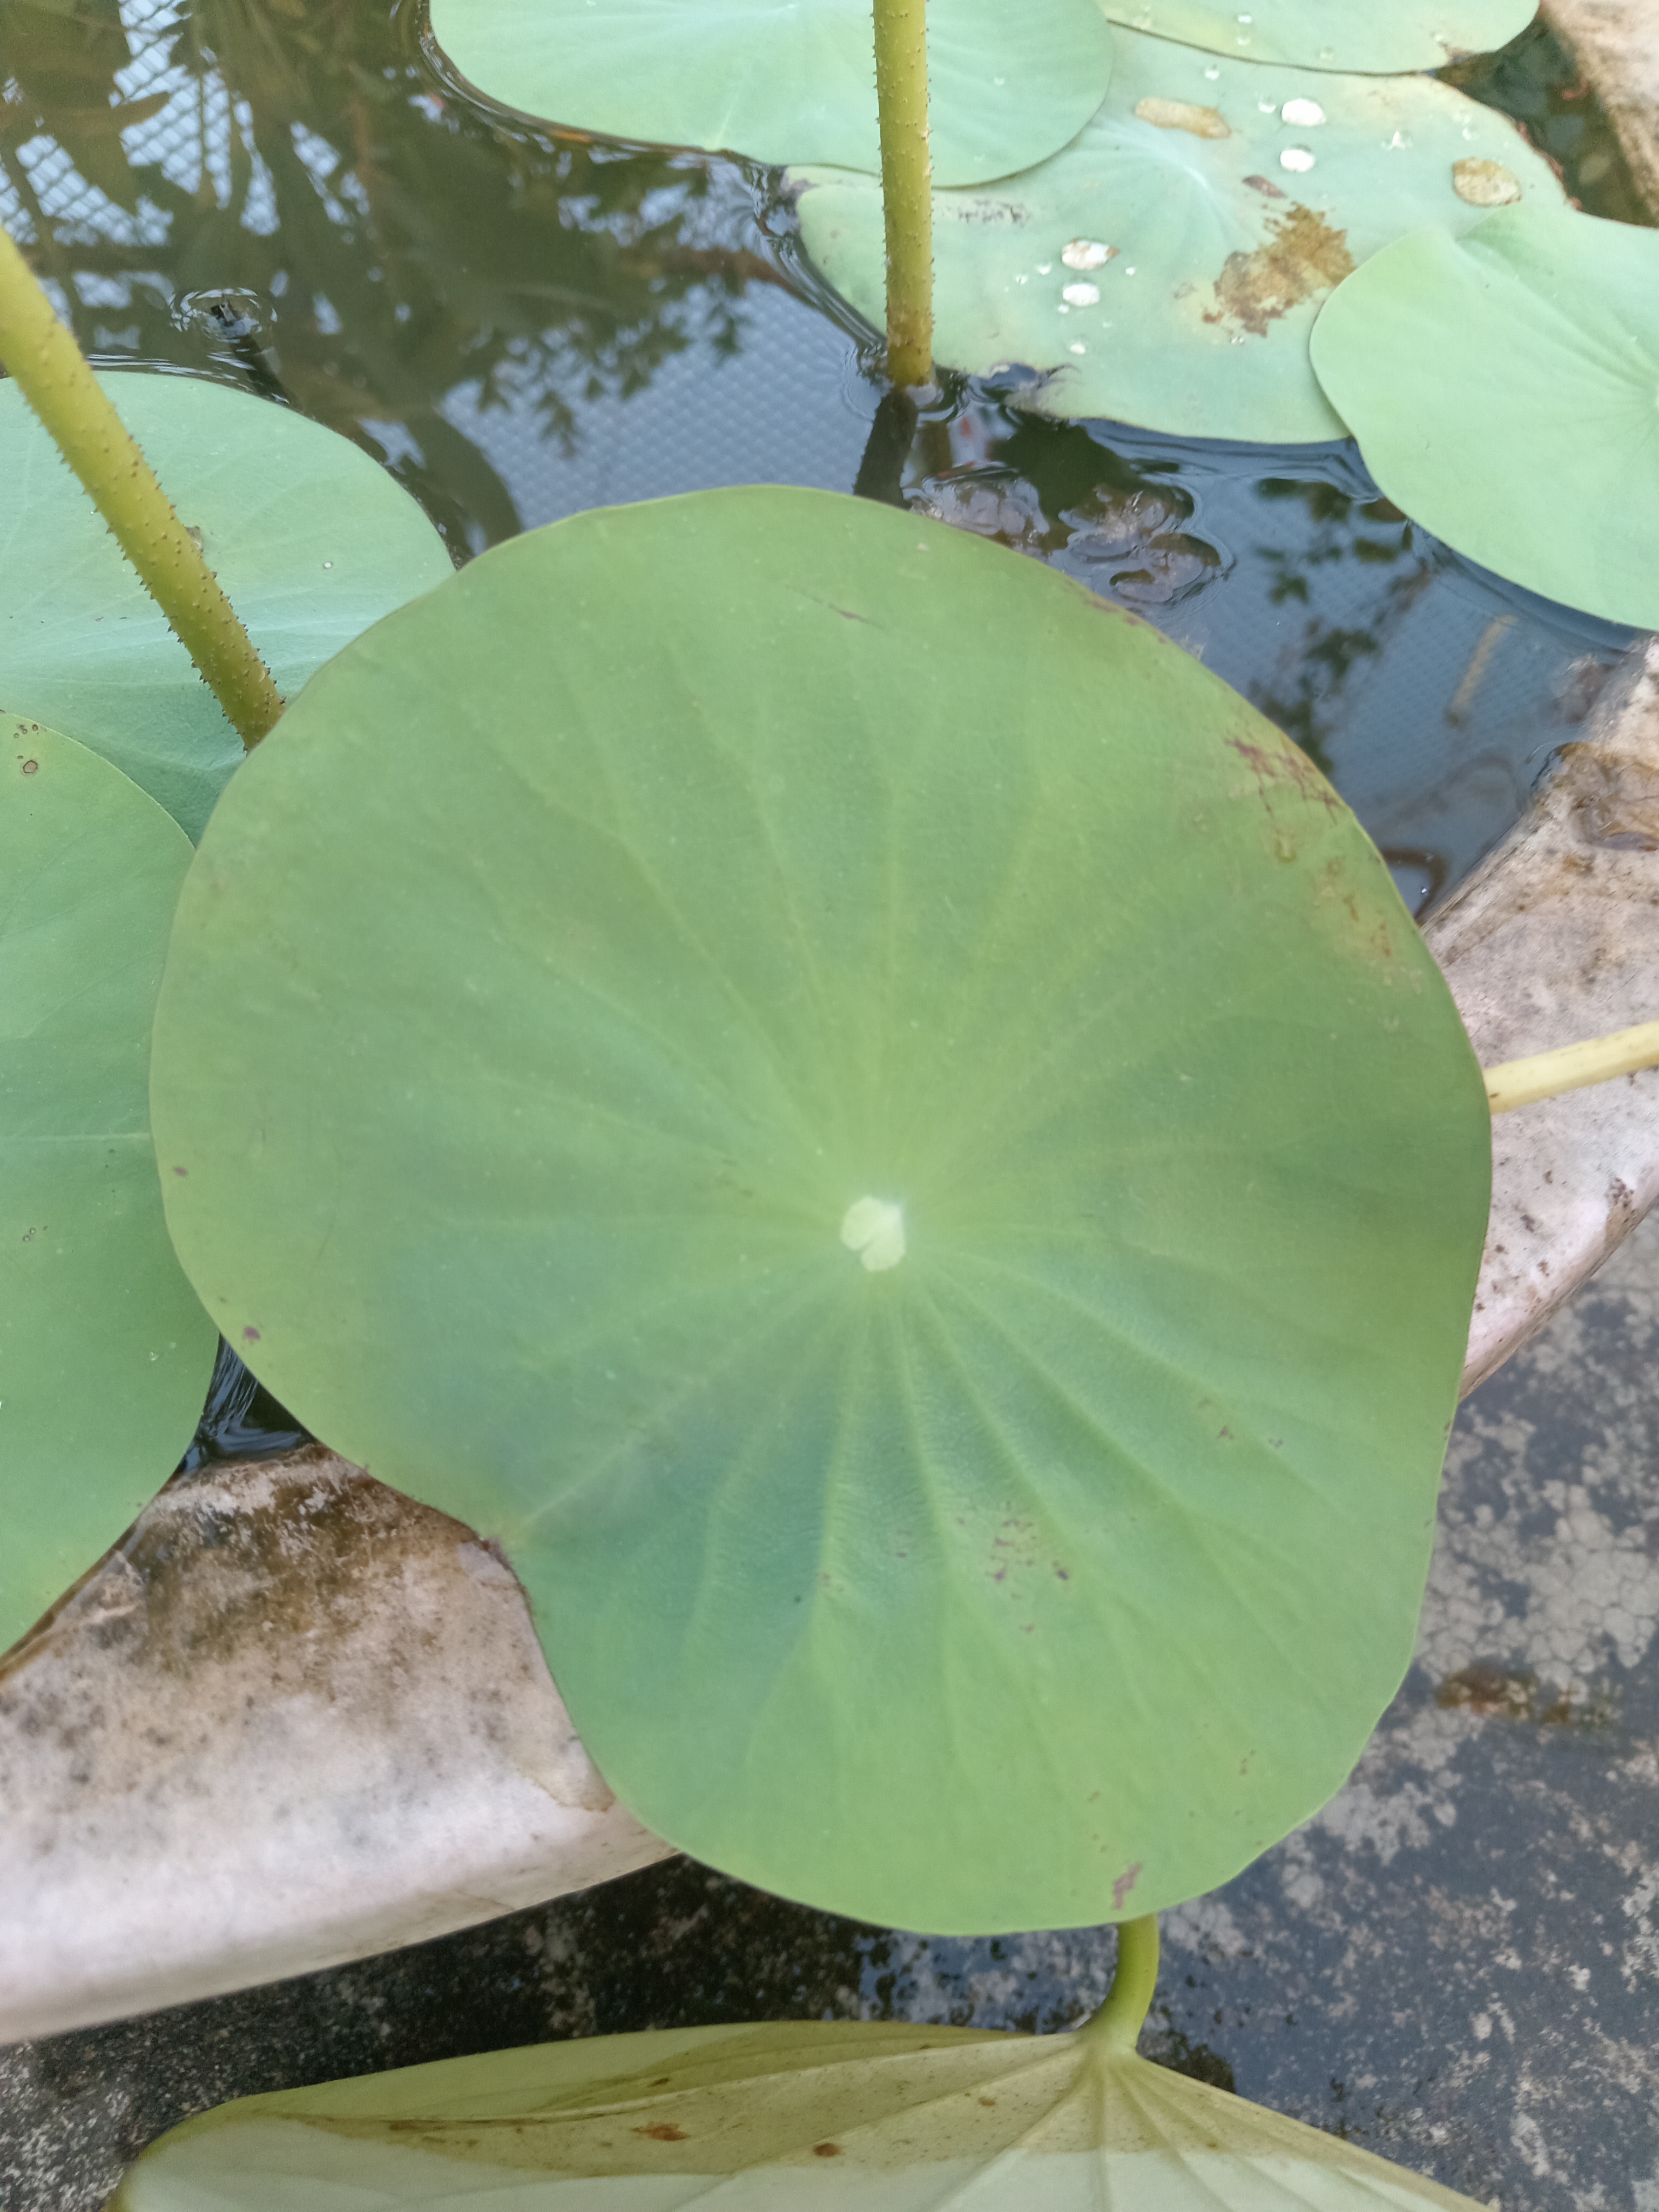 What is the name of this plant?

lotus
